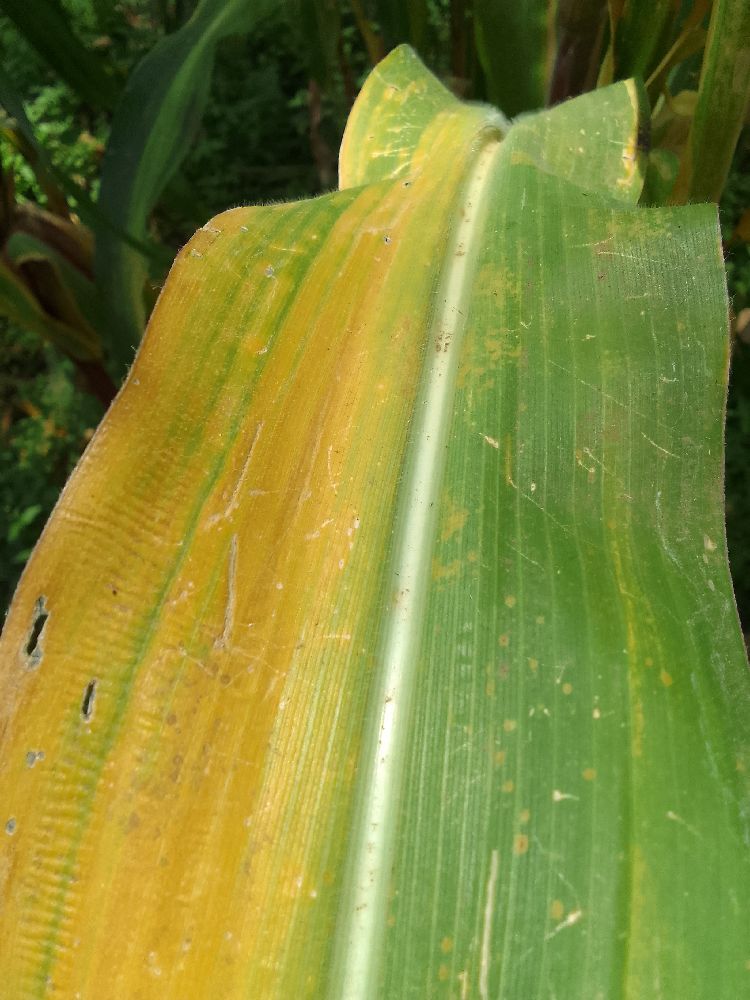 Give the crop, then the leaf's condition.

maize, maize lethal necrosis
